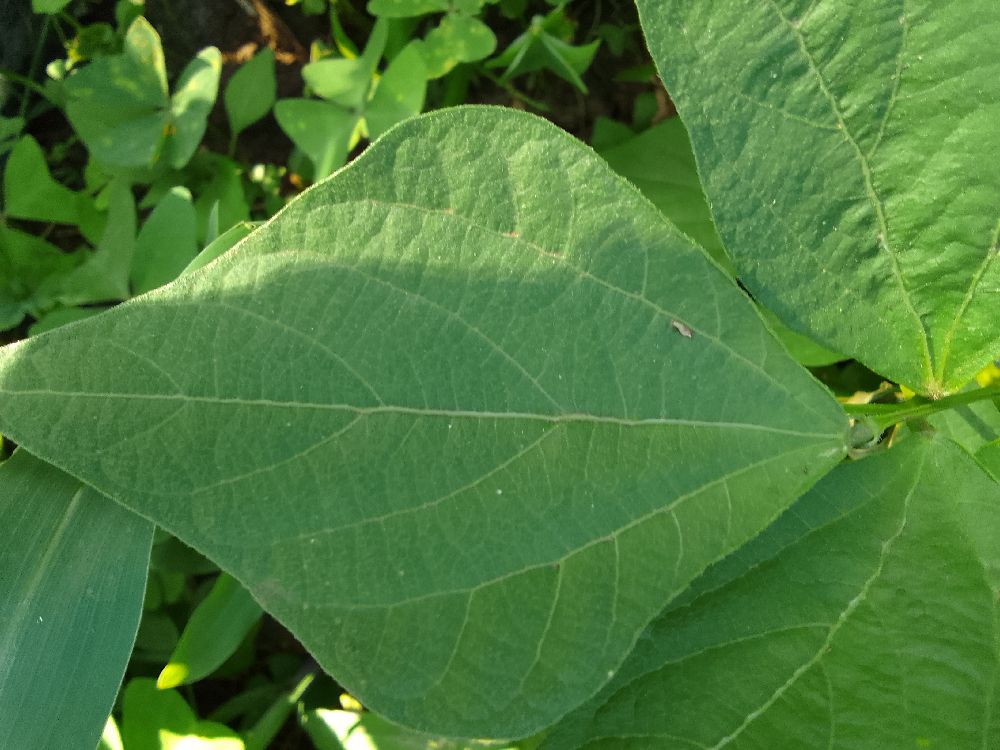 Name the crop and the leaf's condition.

common bean, healthy
